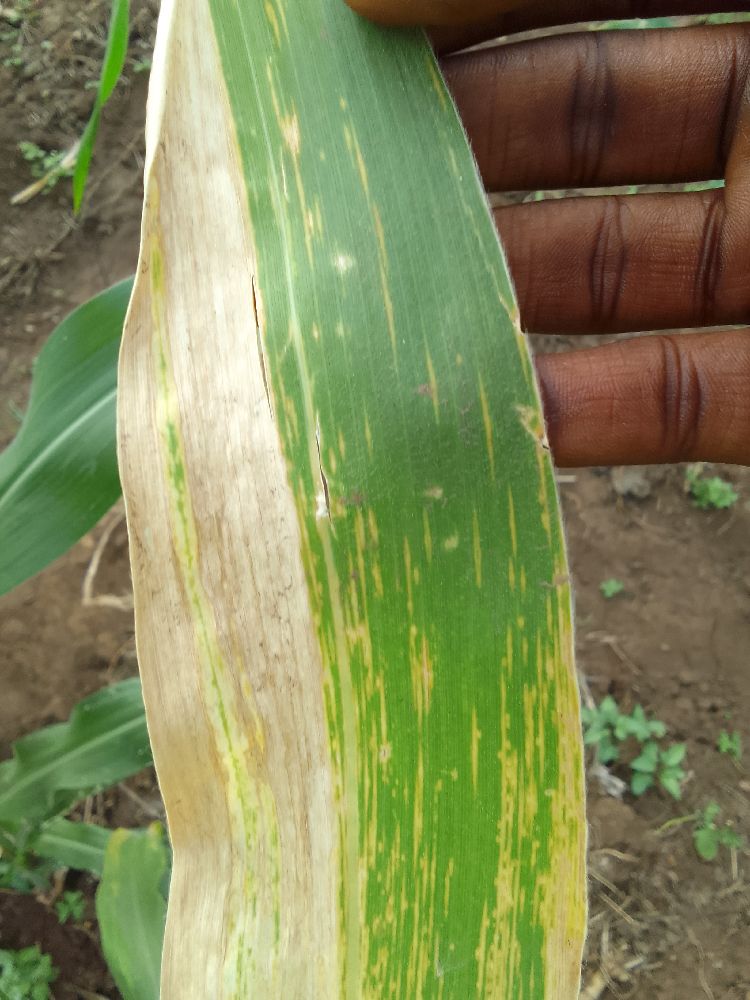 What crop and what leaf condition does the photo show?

maize, maize lethal necrosis
